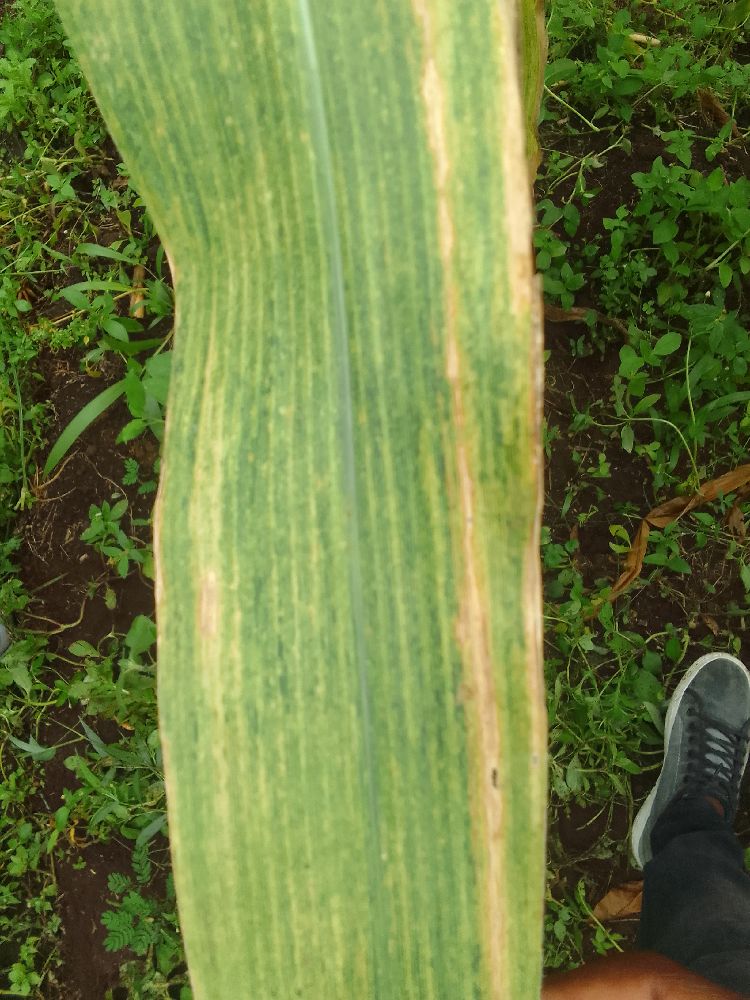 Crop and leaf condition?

maize, maize lethal necrosis
